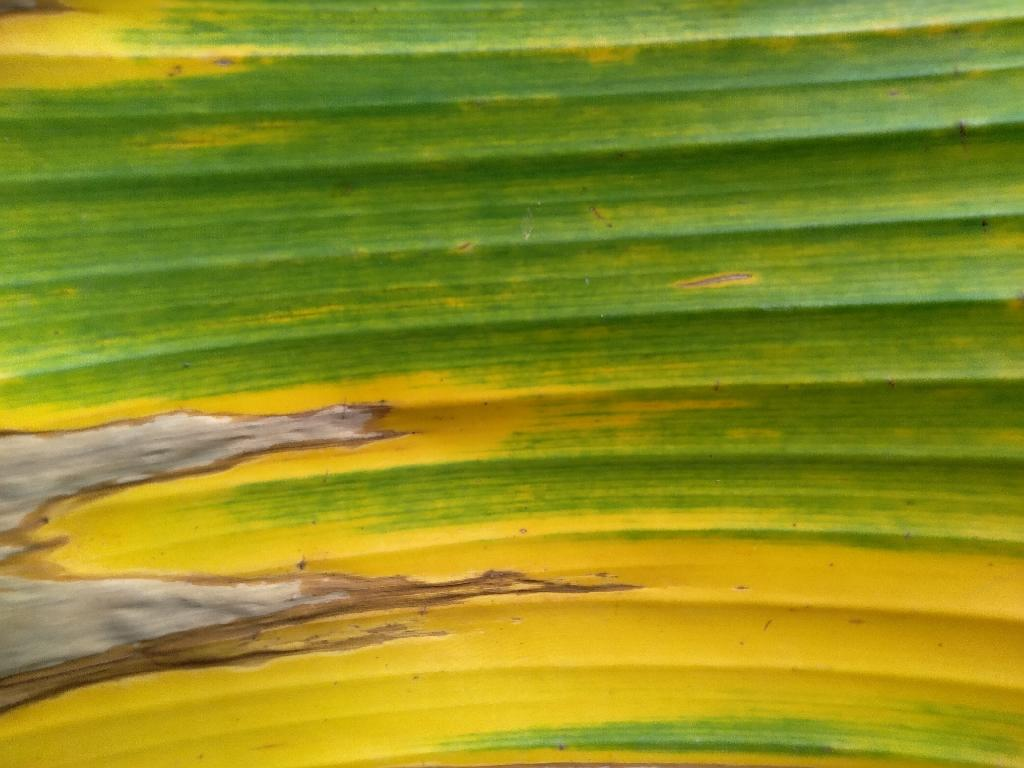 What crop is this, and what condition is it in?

banana, fusarium wilt race 1
